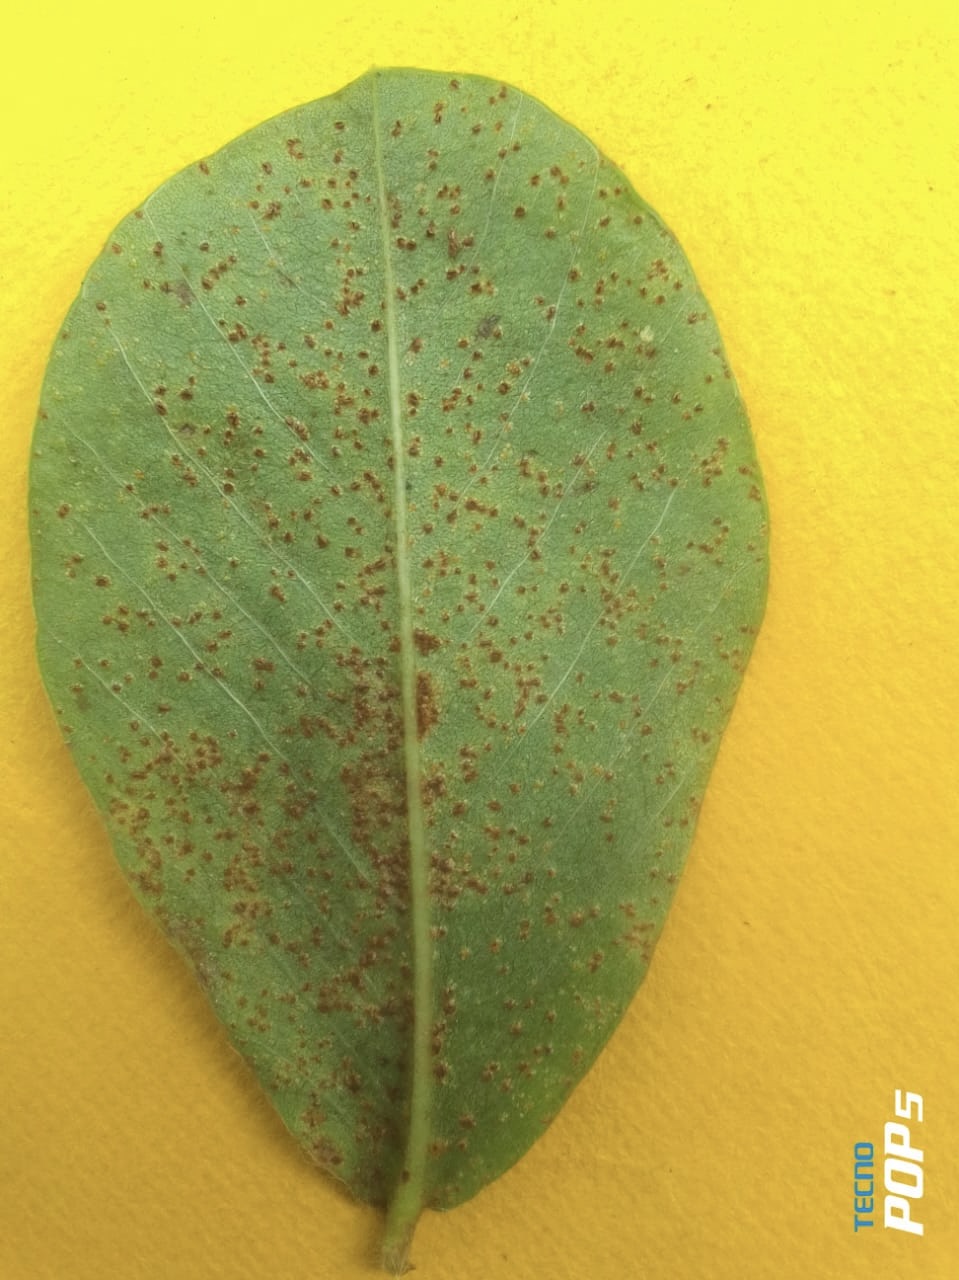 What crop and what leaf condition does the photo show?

peanut, puccinia arachidis
